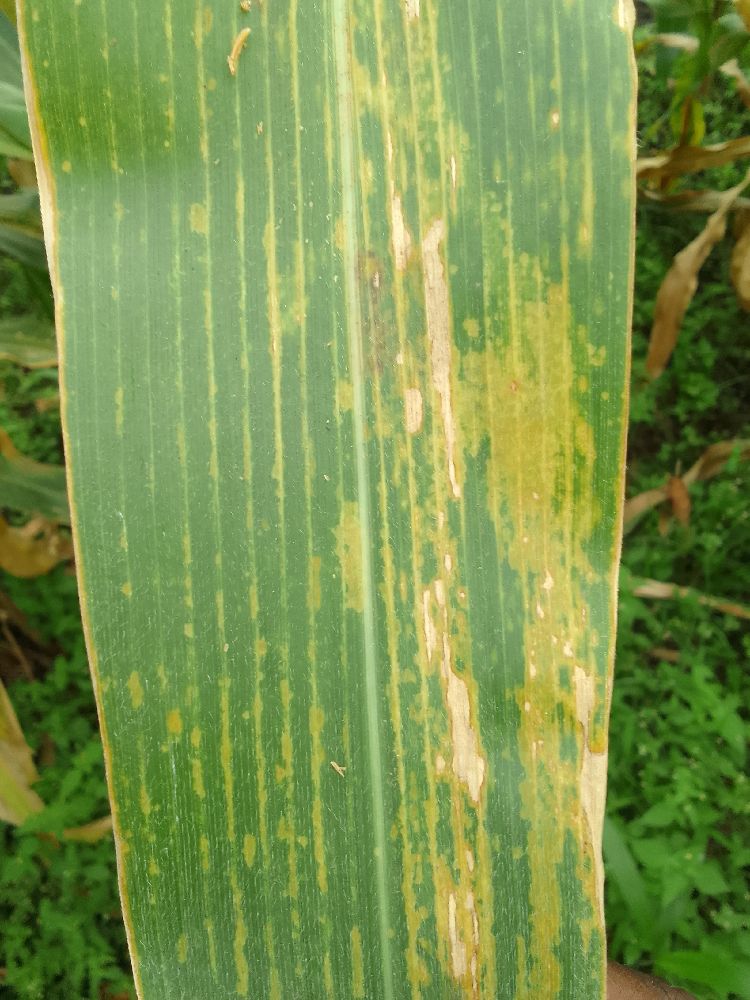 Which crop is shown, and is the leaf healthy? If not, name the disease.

maize, maize lethal necrosis
